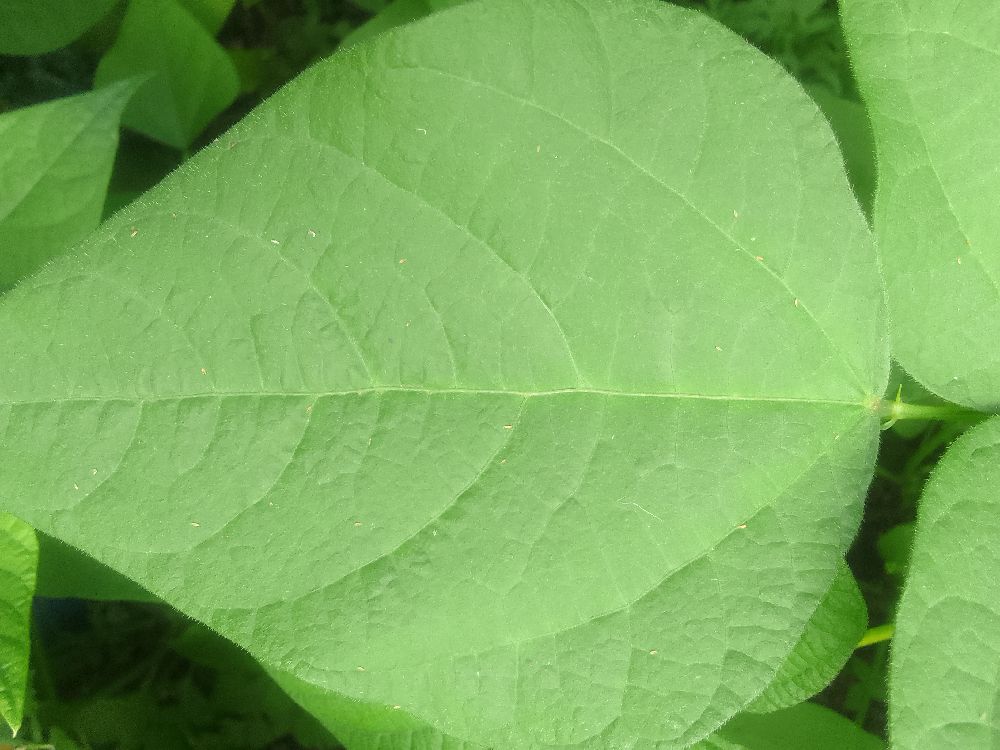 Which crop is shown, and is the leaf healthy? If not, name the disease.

common bean, healthy
